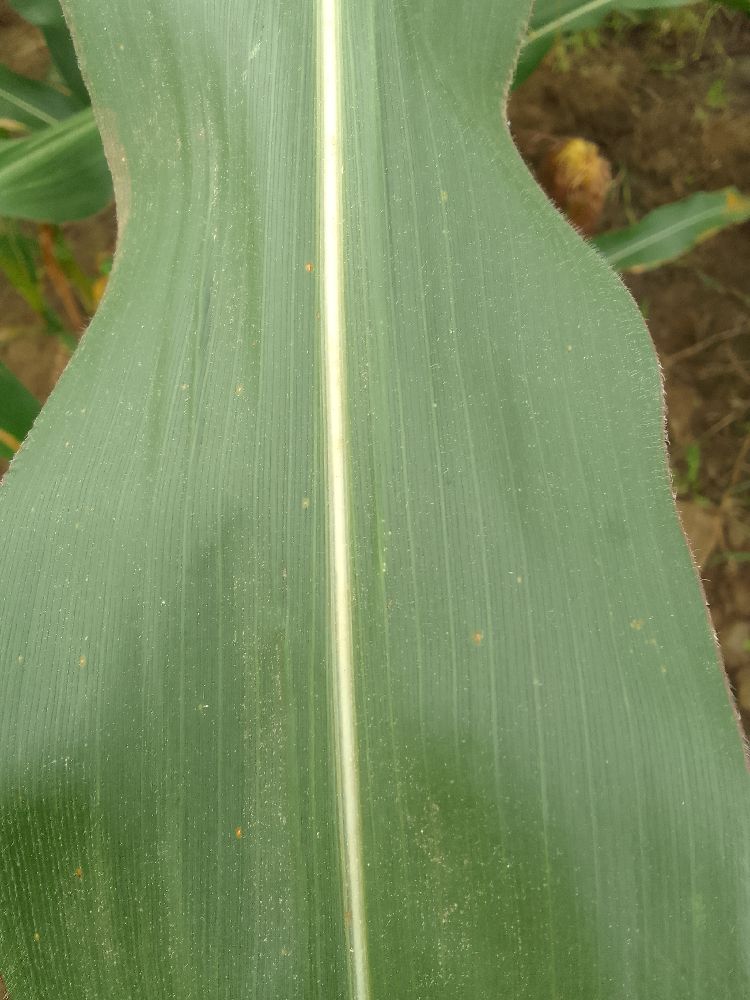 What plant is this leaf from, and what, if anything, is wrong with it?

maize, healthy
